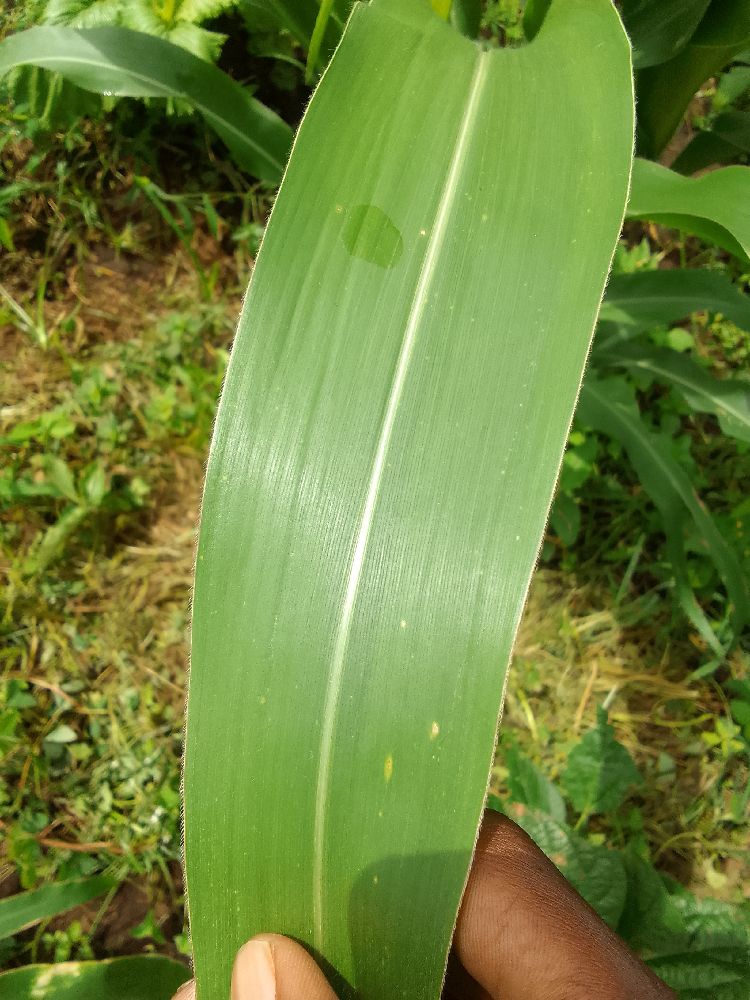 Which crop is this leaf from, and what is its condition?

maize, healthy
